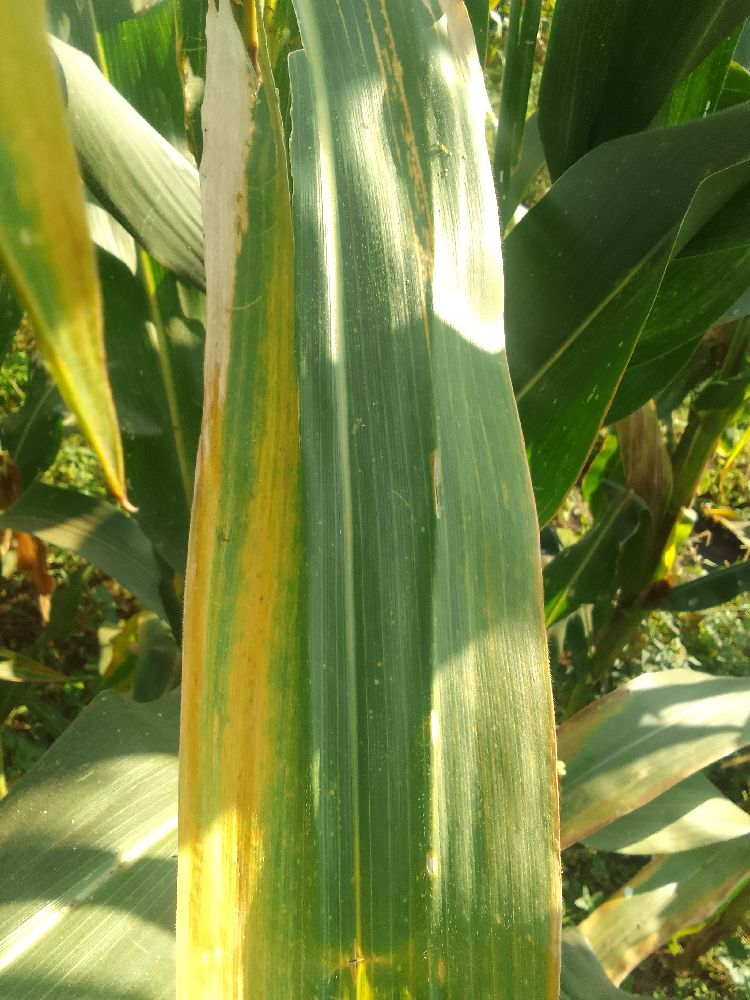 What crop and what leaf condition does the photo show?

maize, maize lethal necrosis
